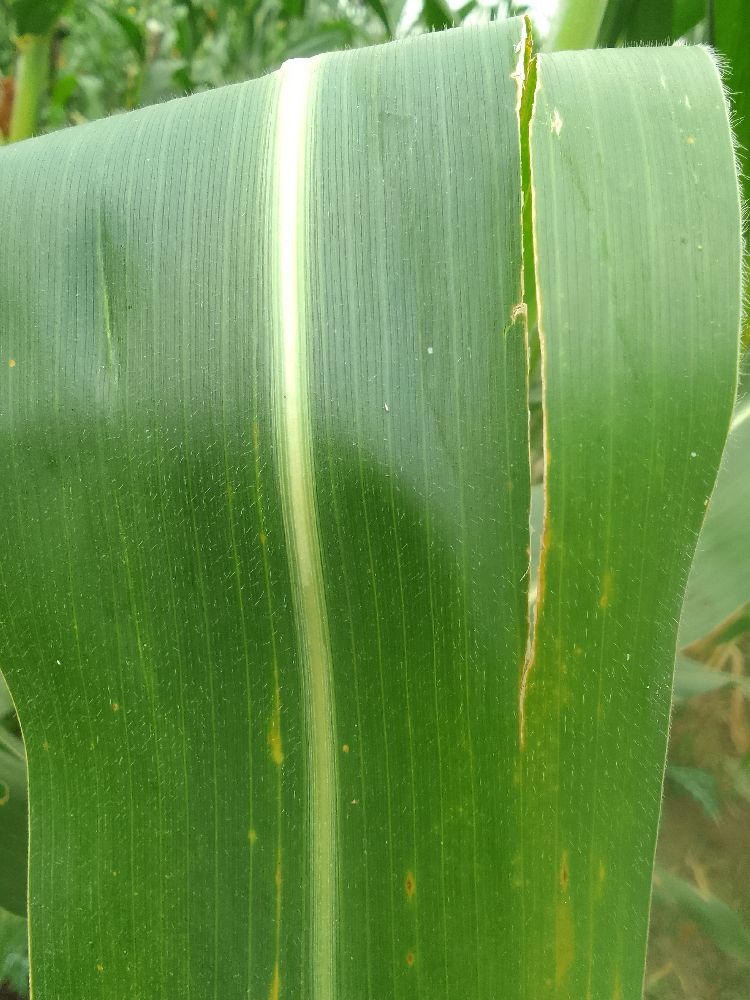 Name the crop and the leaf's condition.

maize, healthy
